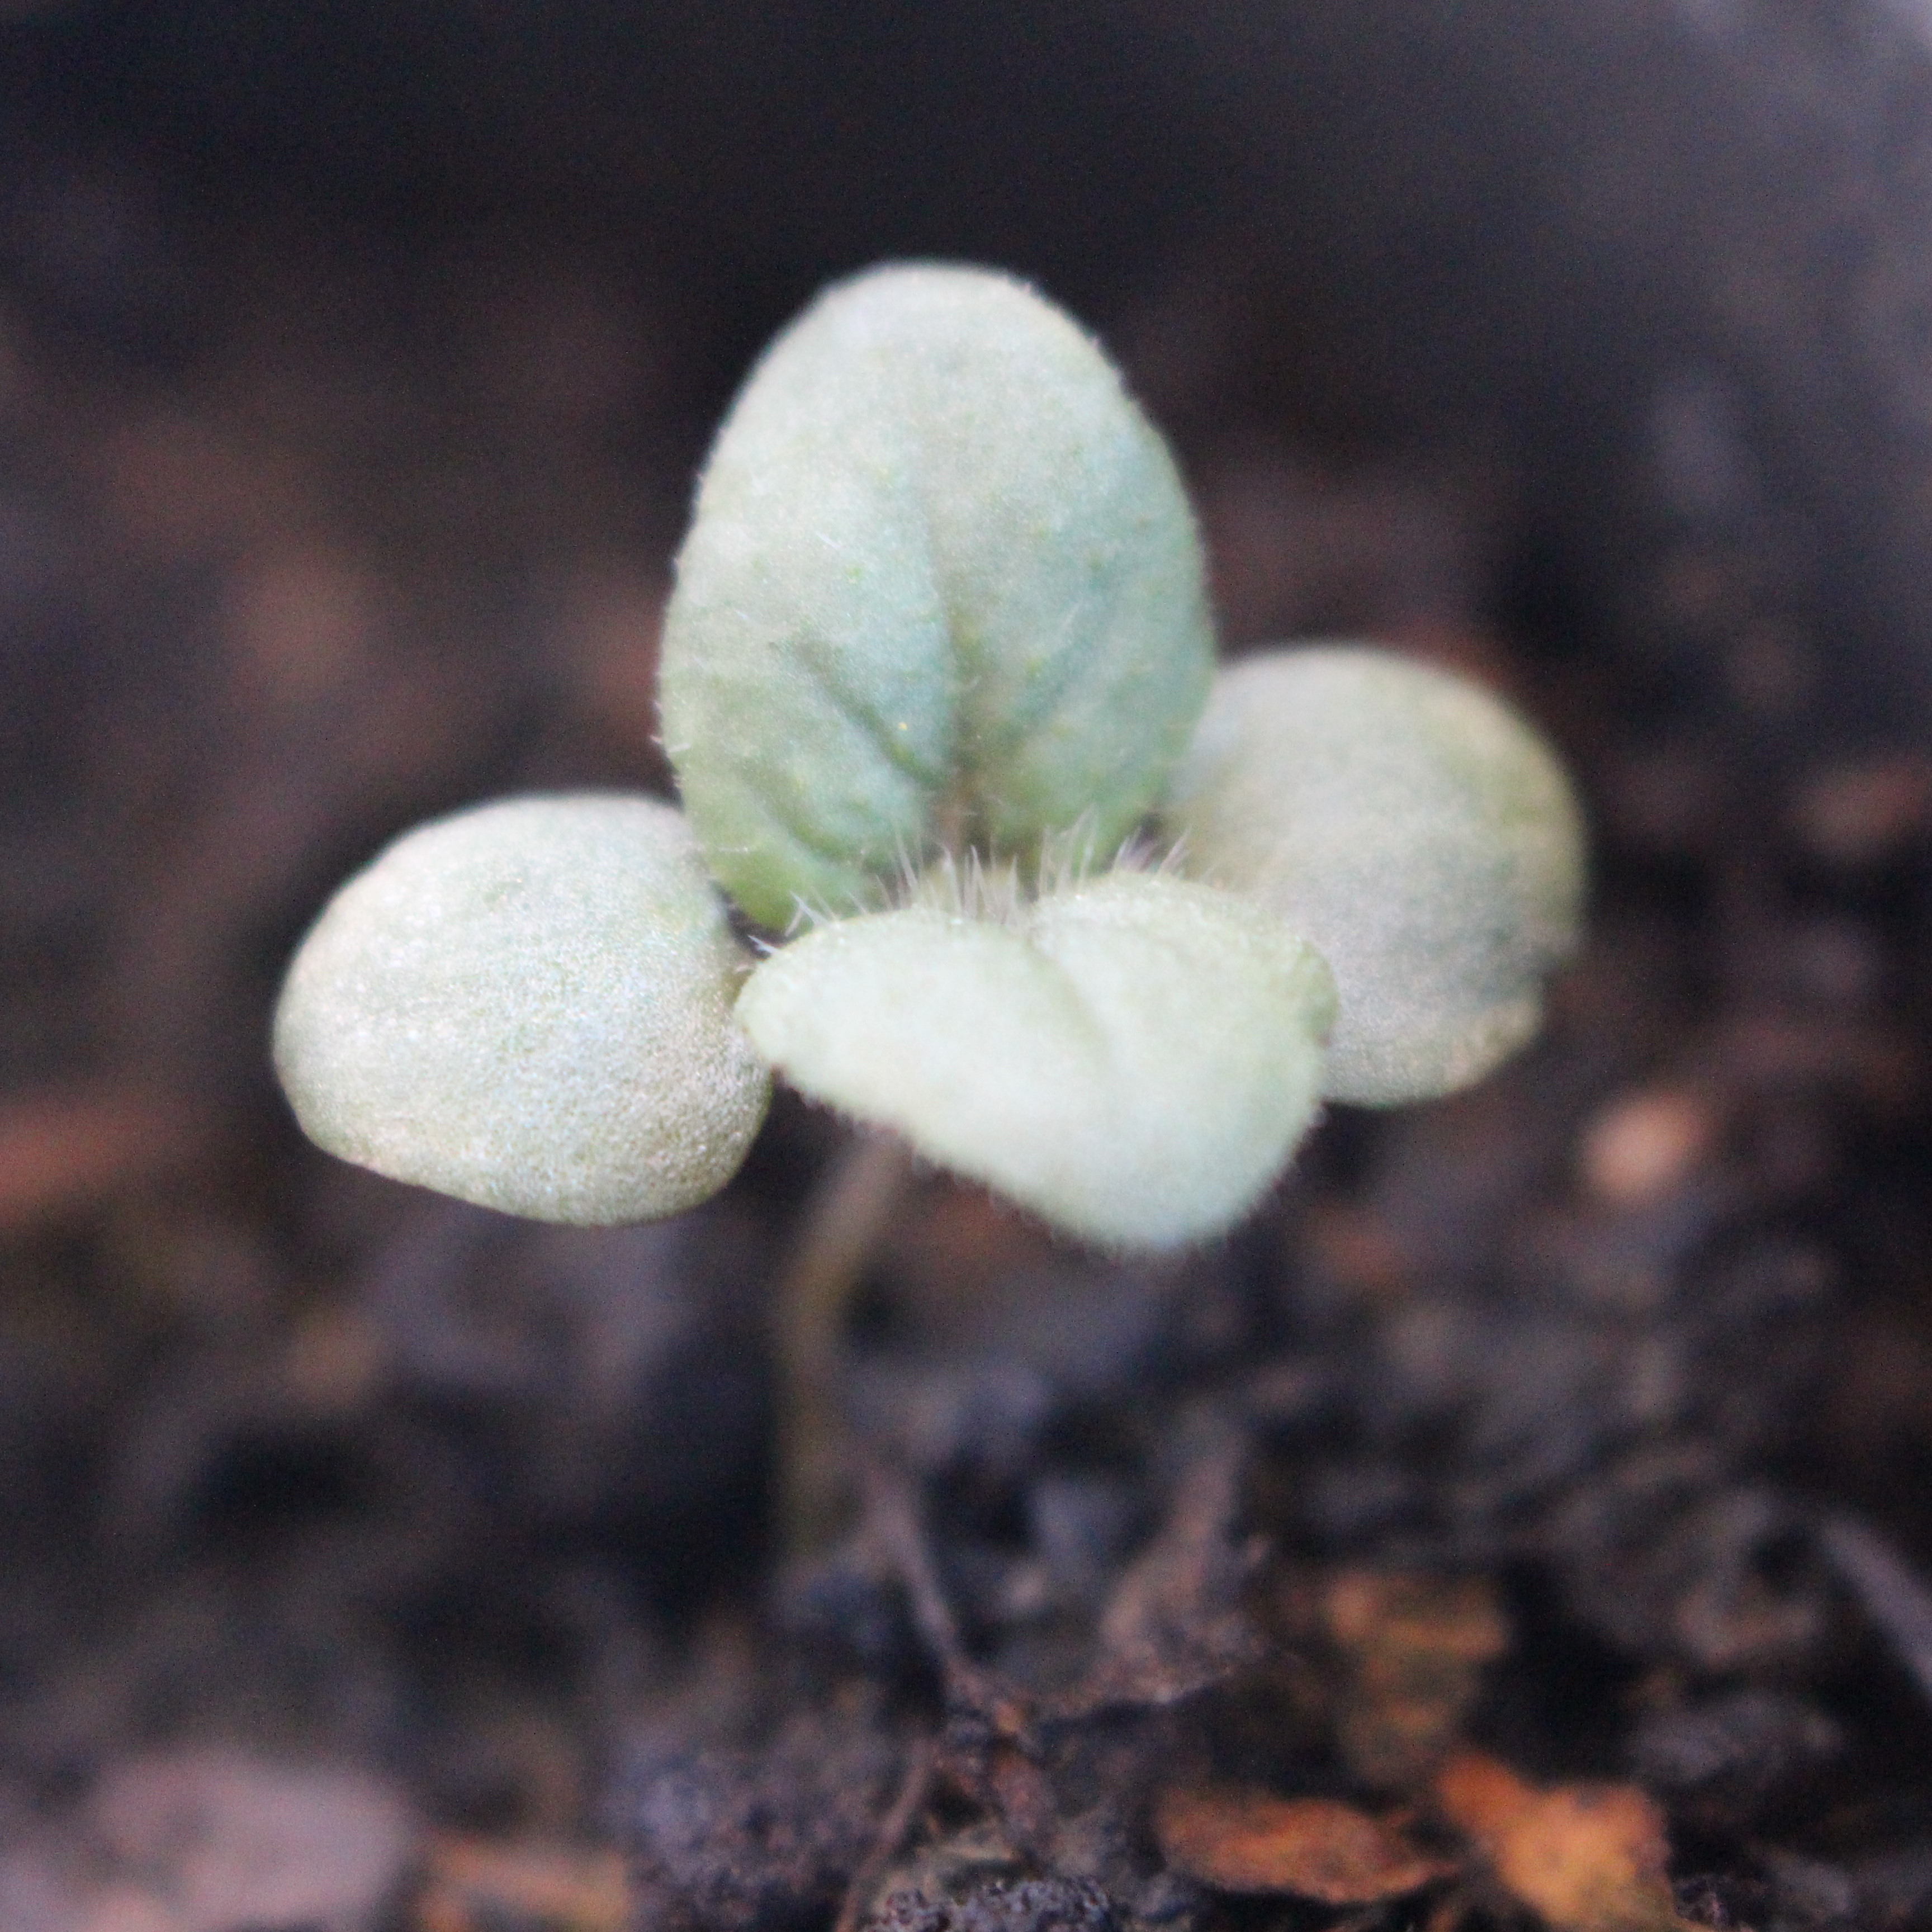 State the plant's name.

Veronica persica
